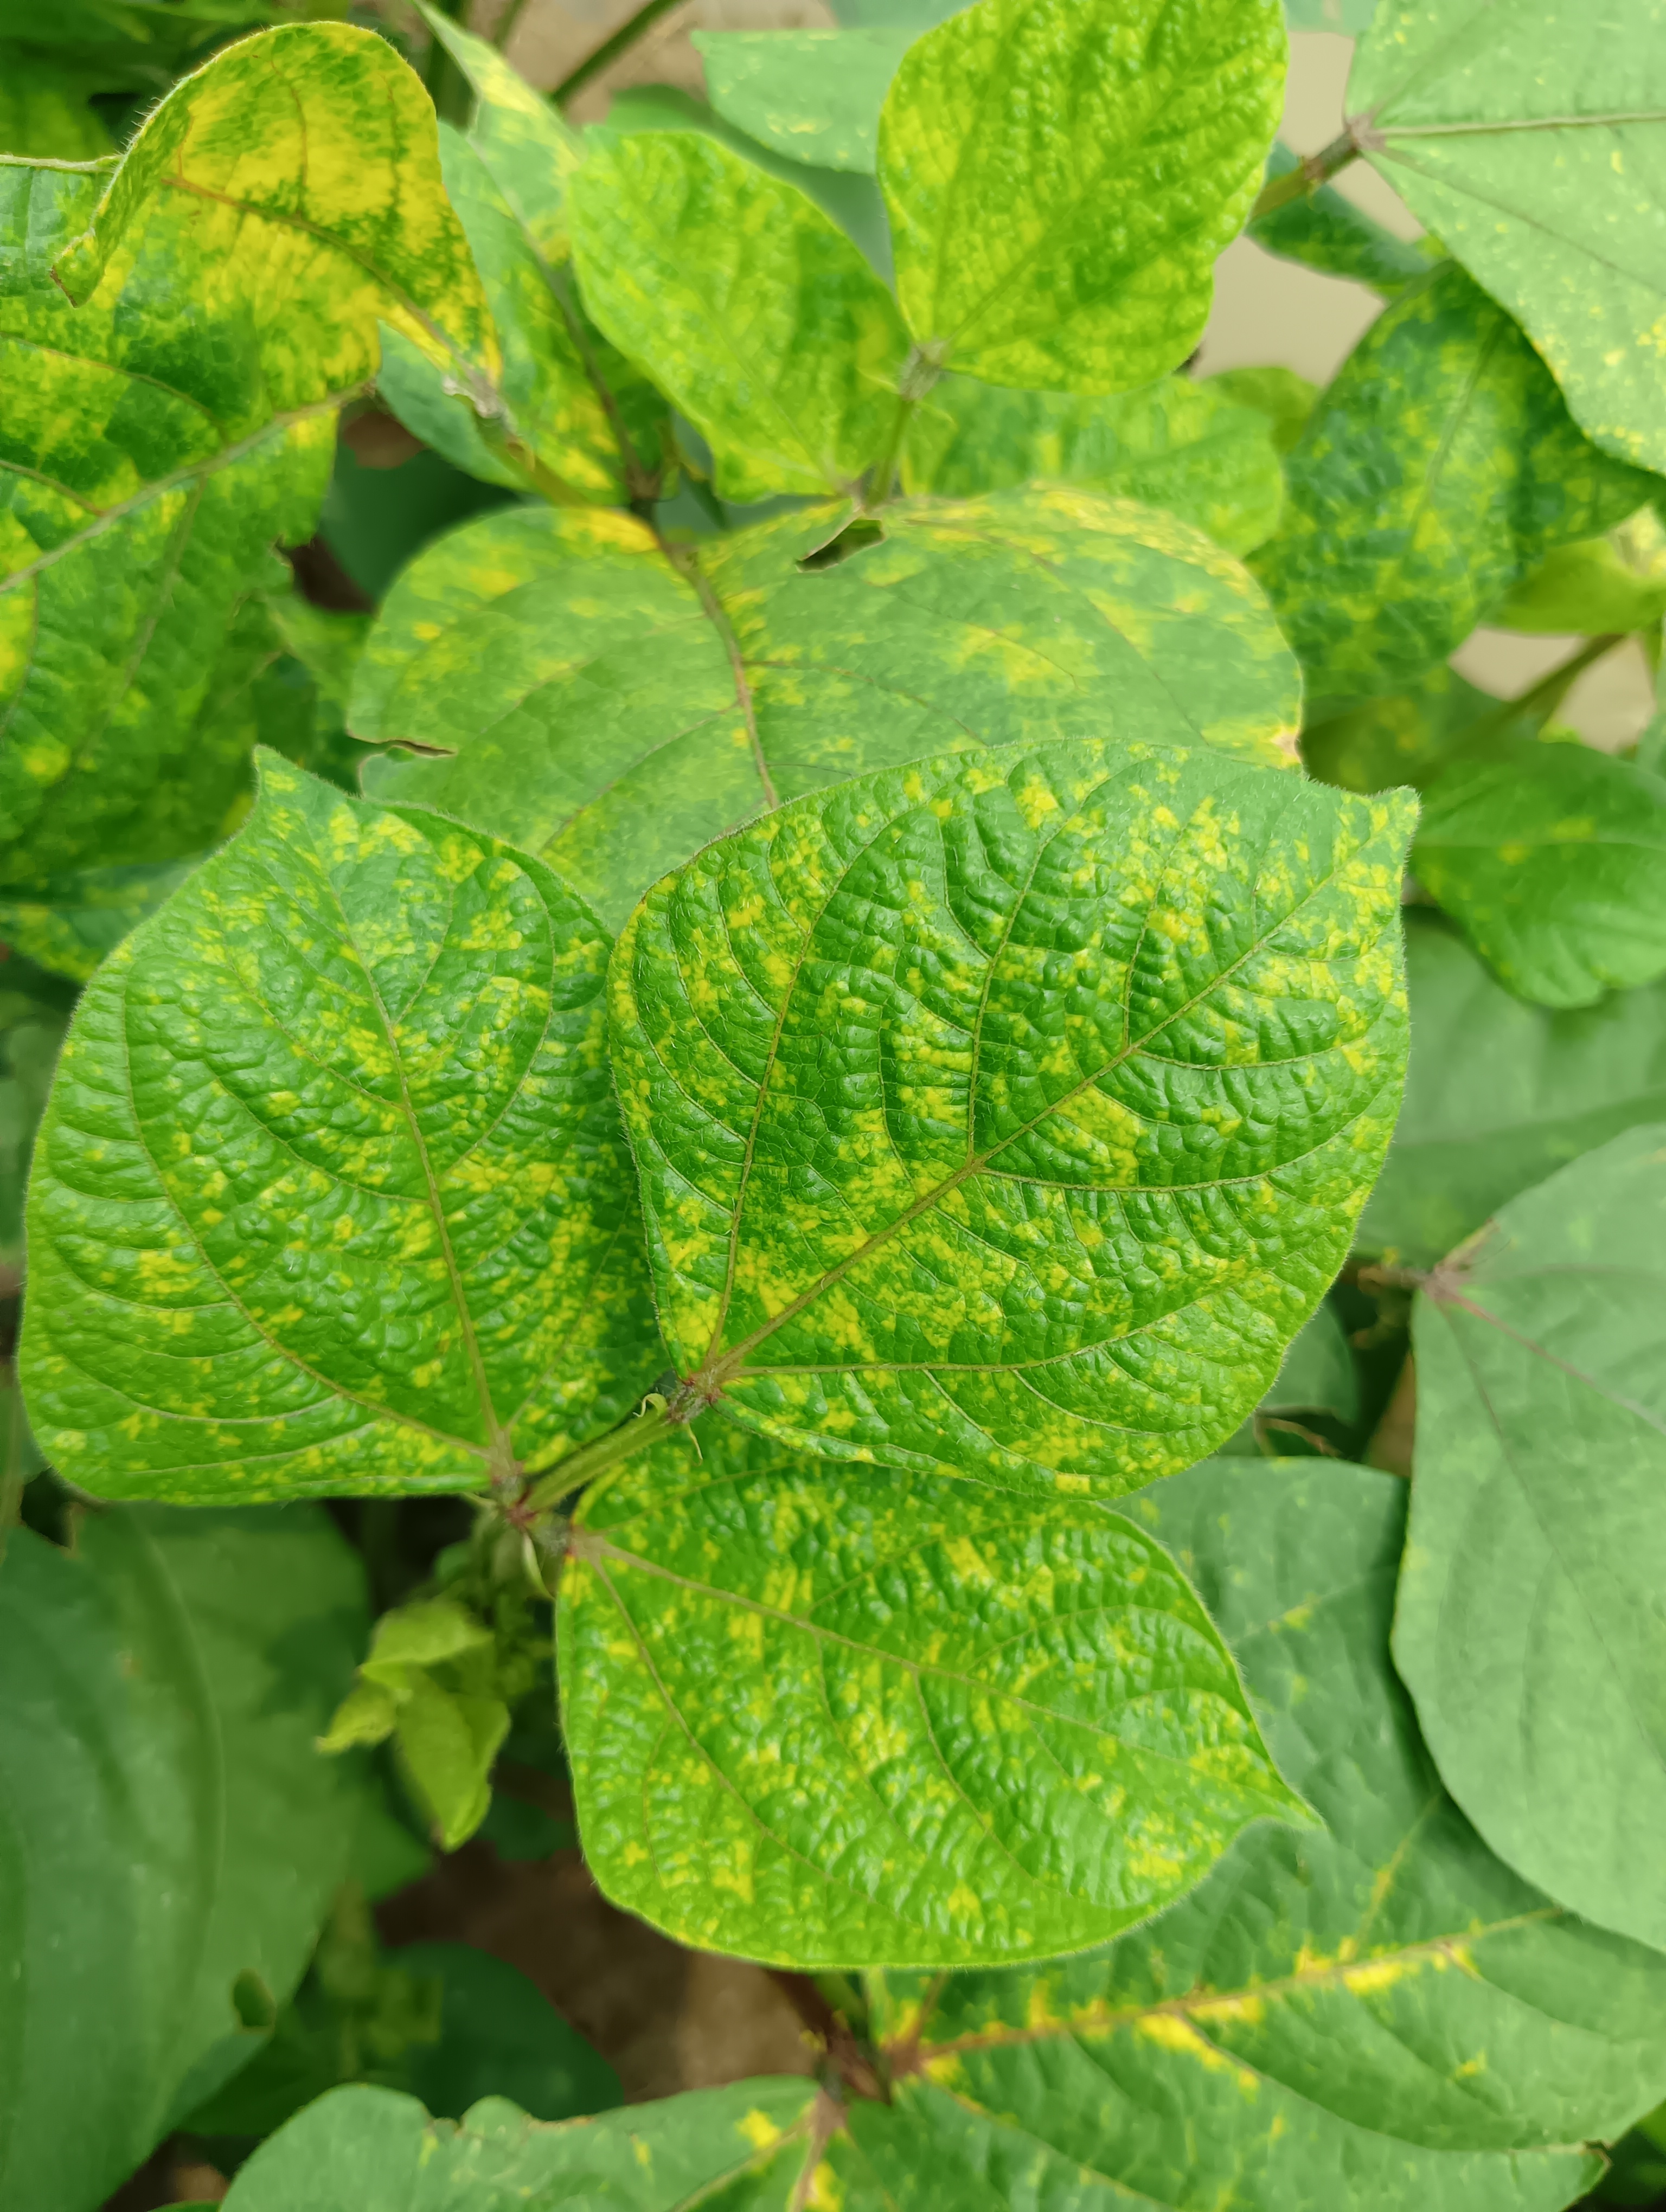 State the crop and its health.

mungbean, yellow mosaic
